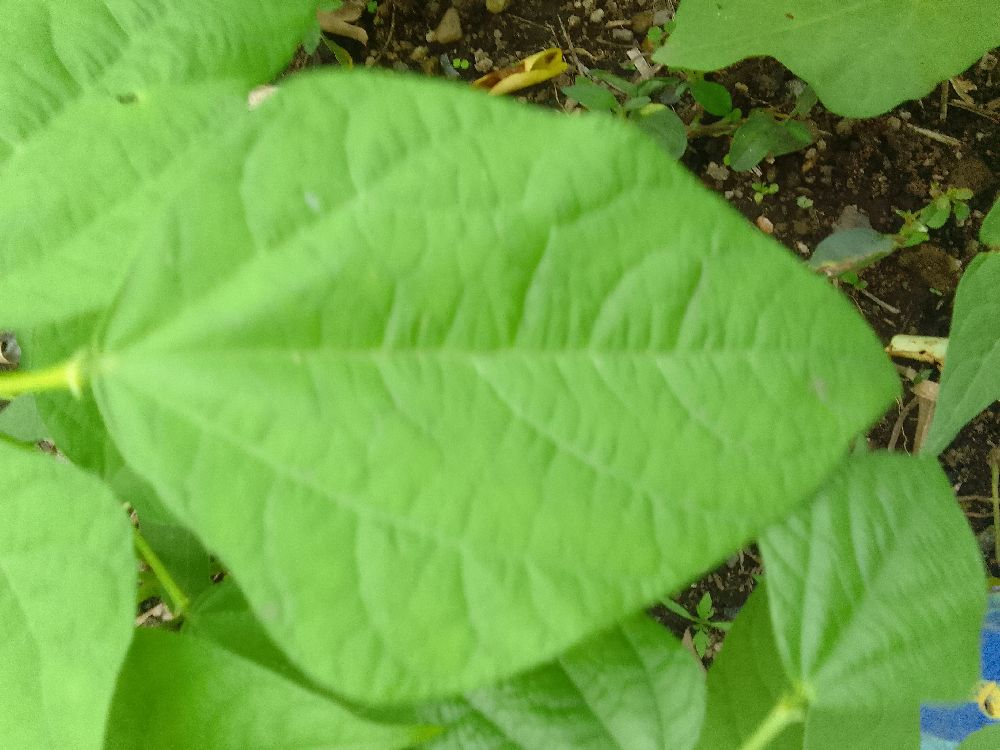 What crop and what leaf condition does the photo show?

common bean, healthy
